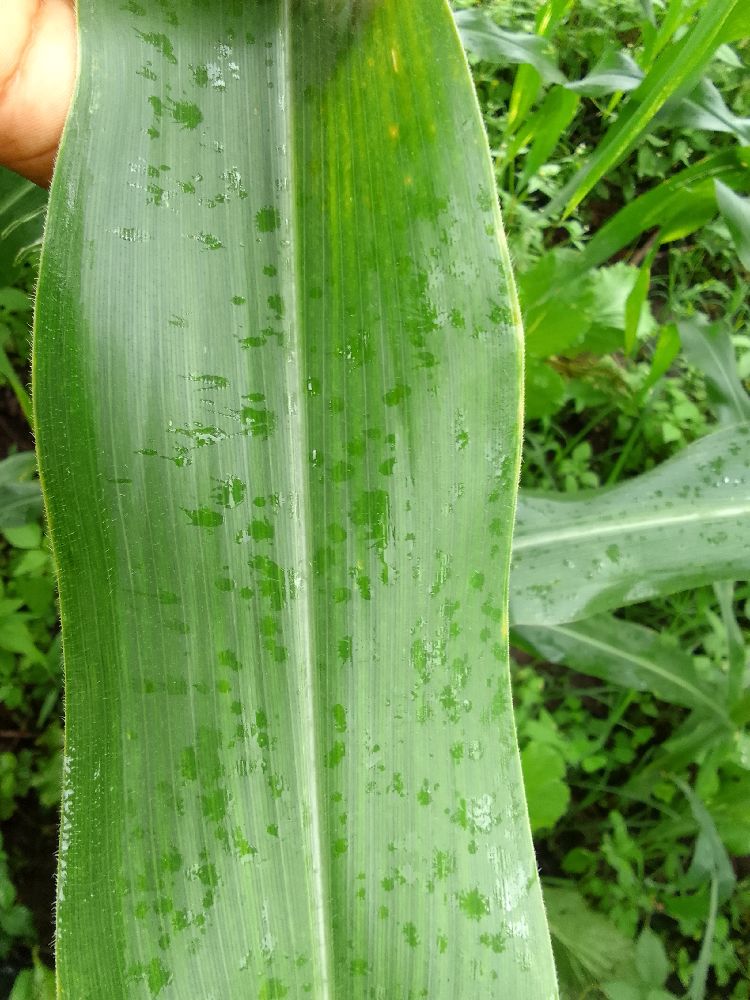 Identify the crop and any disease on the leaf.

maize, healthy
